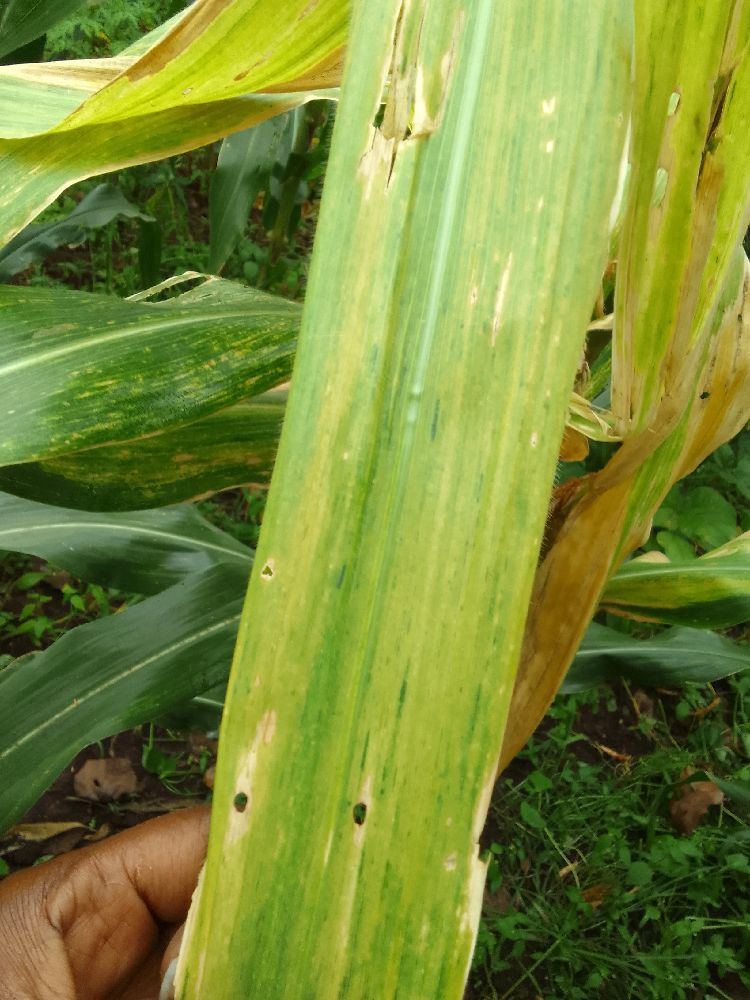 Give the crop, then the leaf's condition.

maize, maize lethal necrosis
